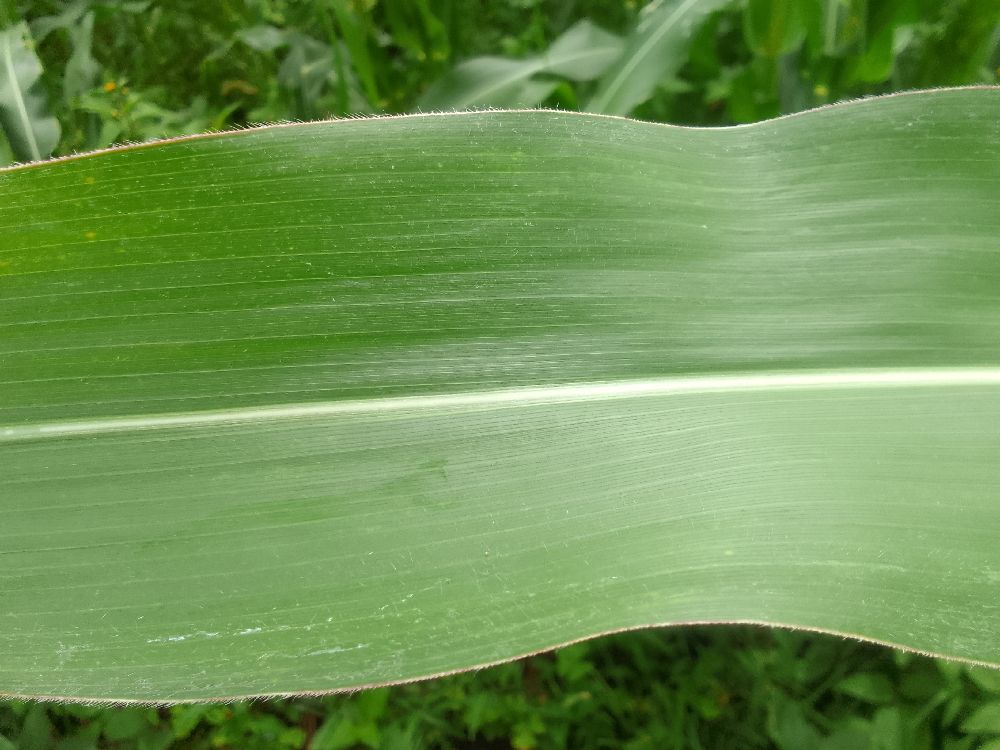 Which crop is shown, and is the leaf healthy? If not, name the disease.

maize, healthy
